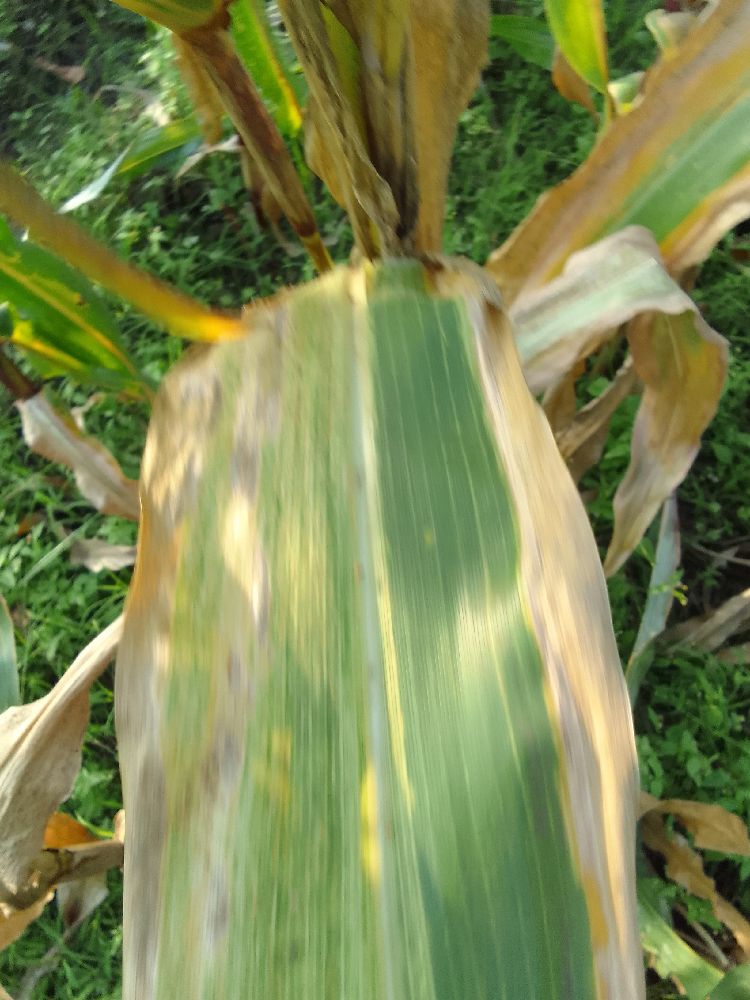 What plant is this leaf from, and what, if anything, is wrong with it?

maize, maize lethal necrosis
